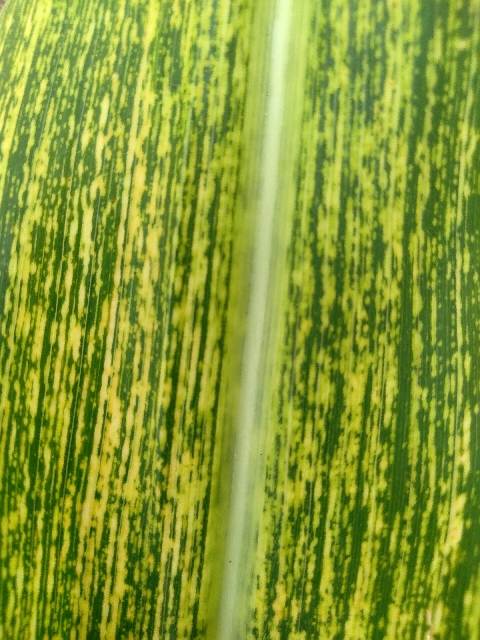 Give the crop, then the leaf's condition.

maize, maize streak virus
